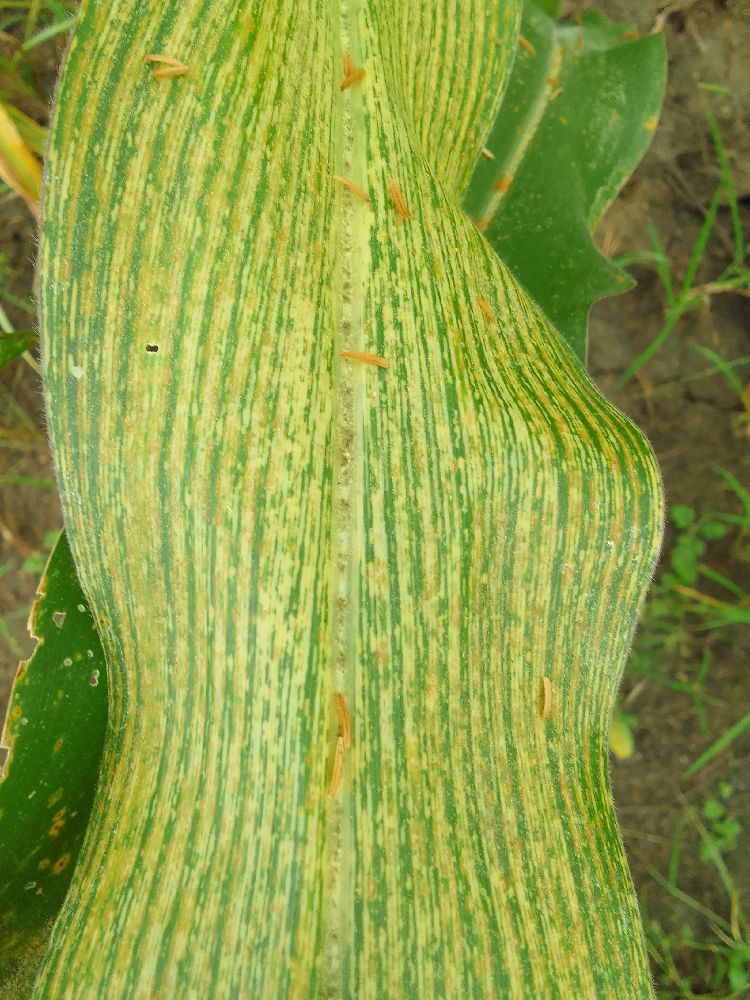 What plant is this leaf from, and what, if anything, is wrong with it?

maize, maize streak virus
